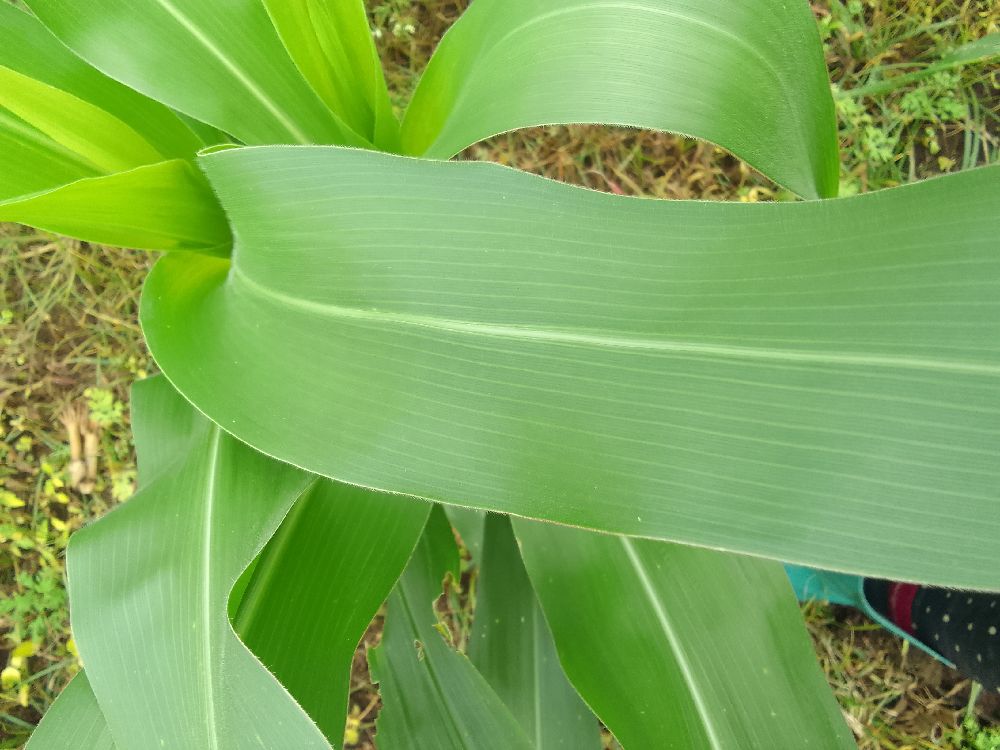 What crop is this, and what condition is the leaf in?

maize, healthy
